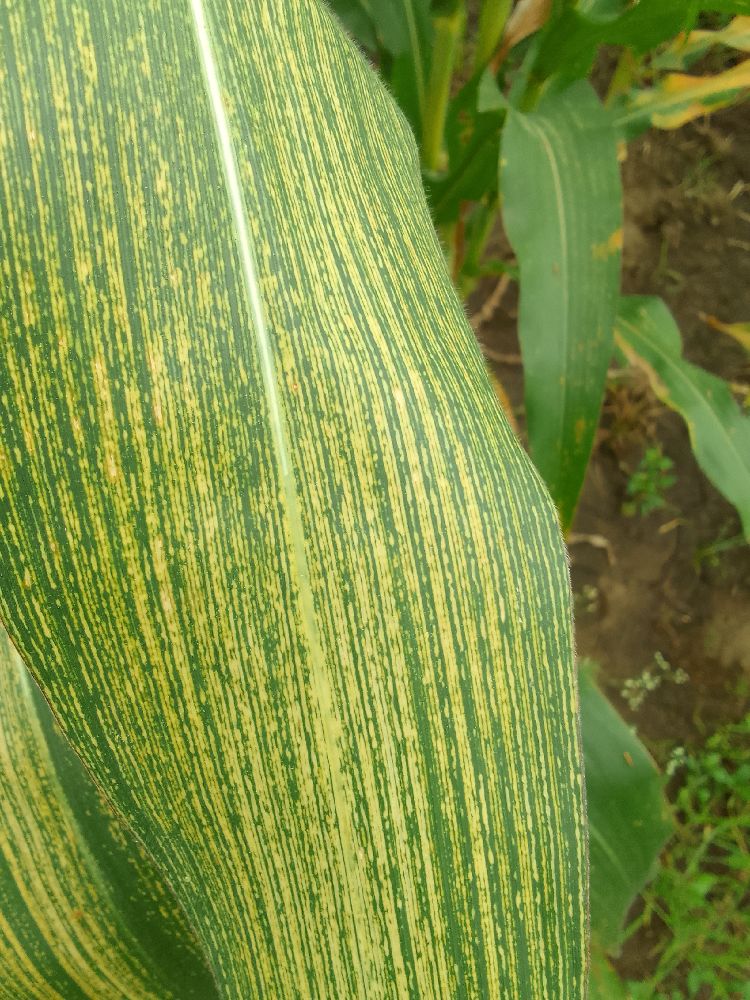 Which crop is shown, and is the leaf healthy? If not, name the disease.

maize, maize streak virus
